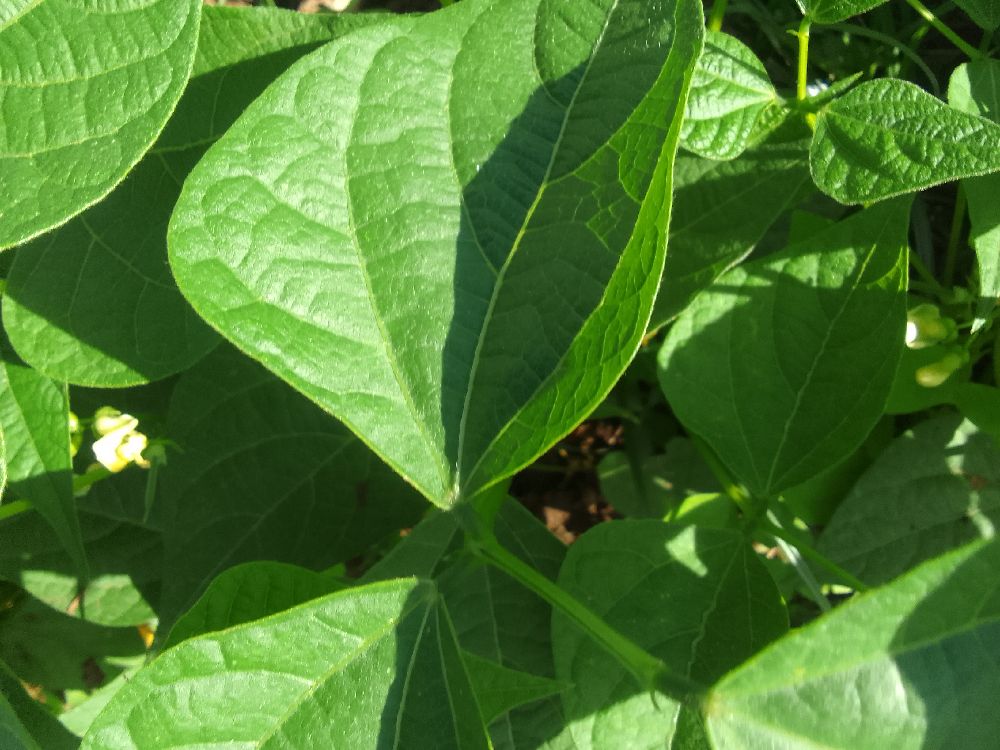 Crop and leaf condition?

common bean, healthy
